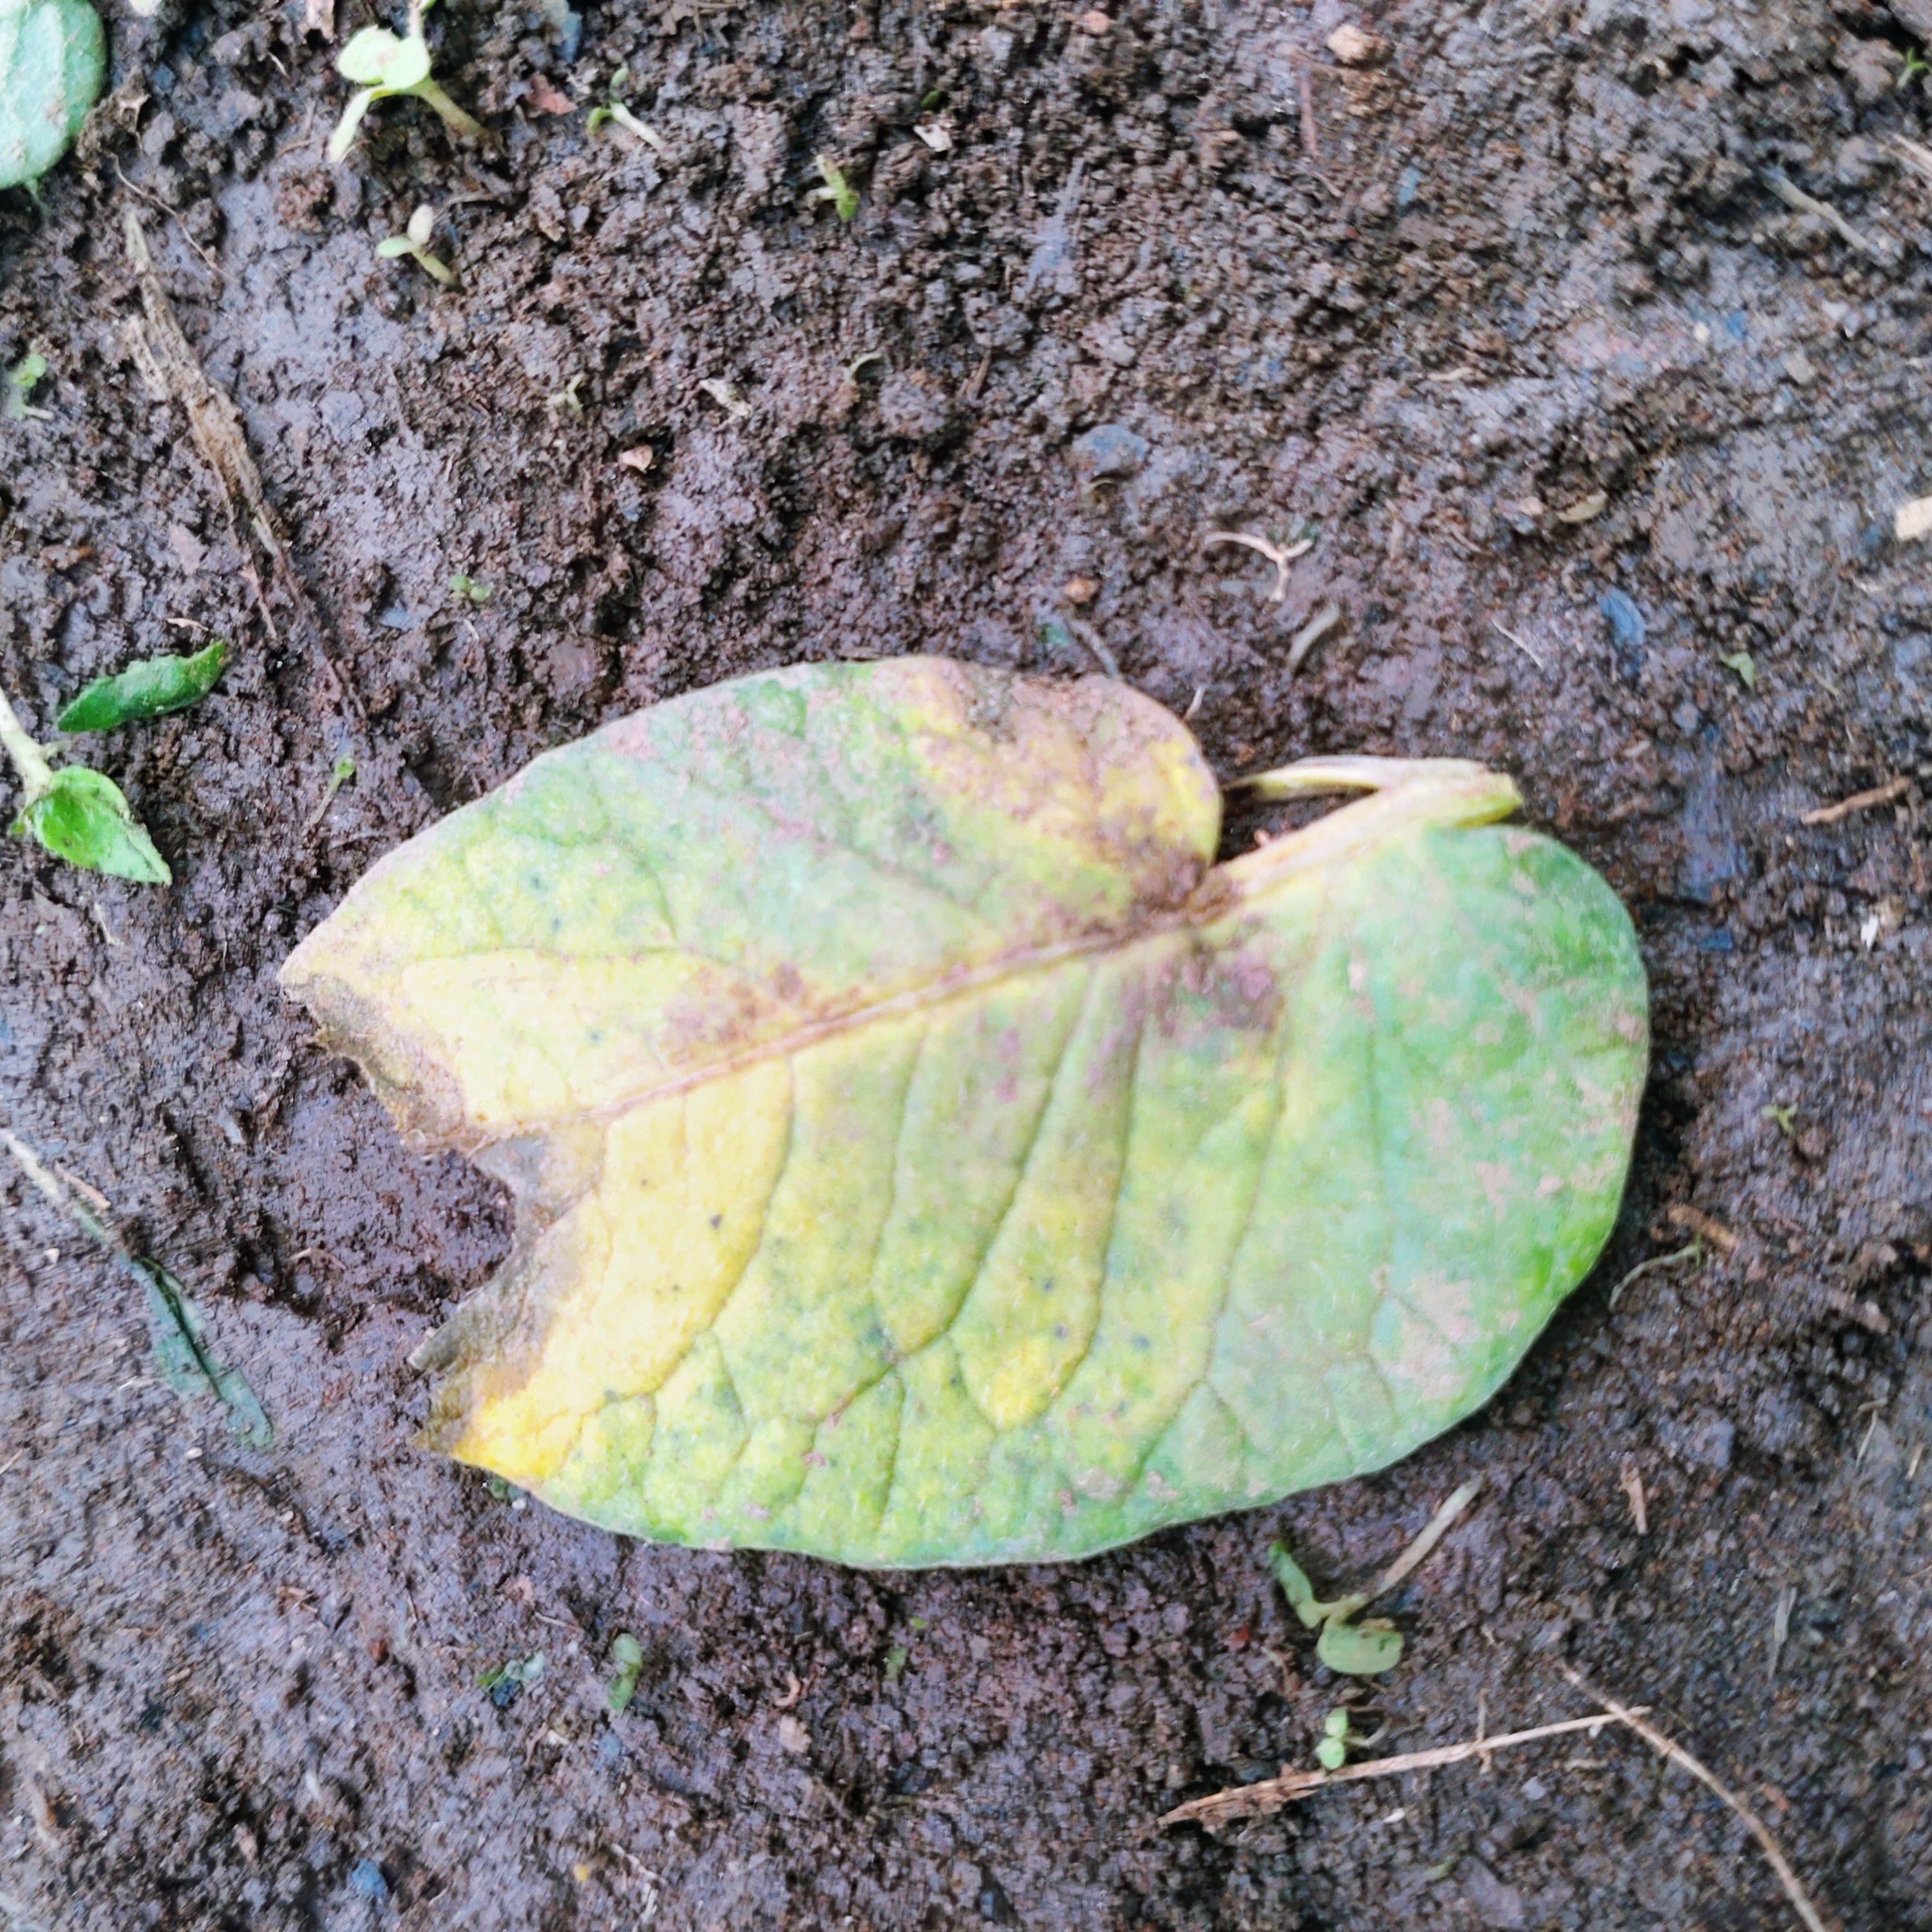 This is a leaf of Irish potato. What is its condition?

late blight
